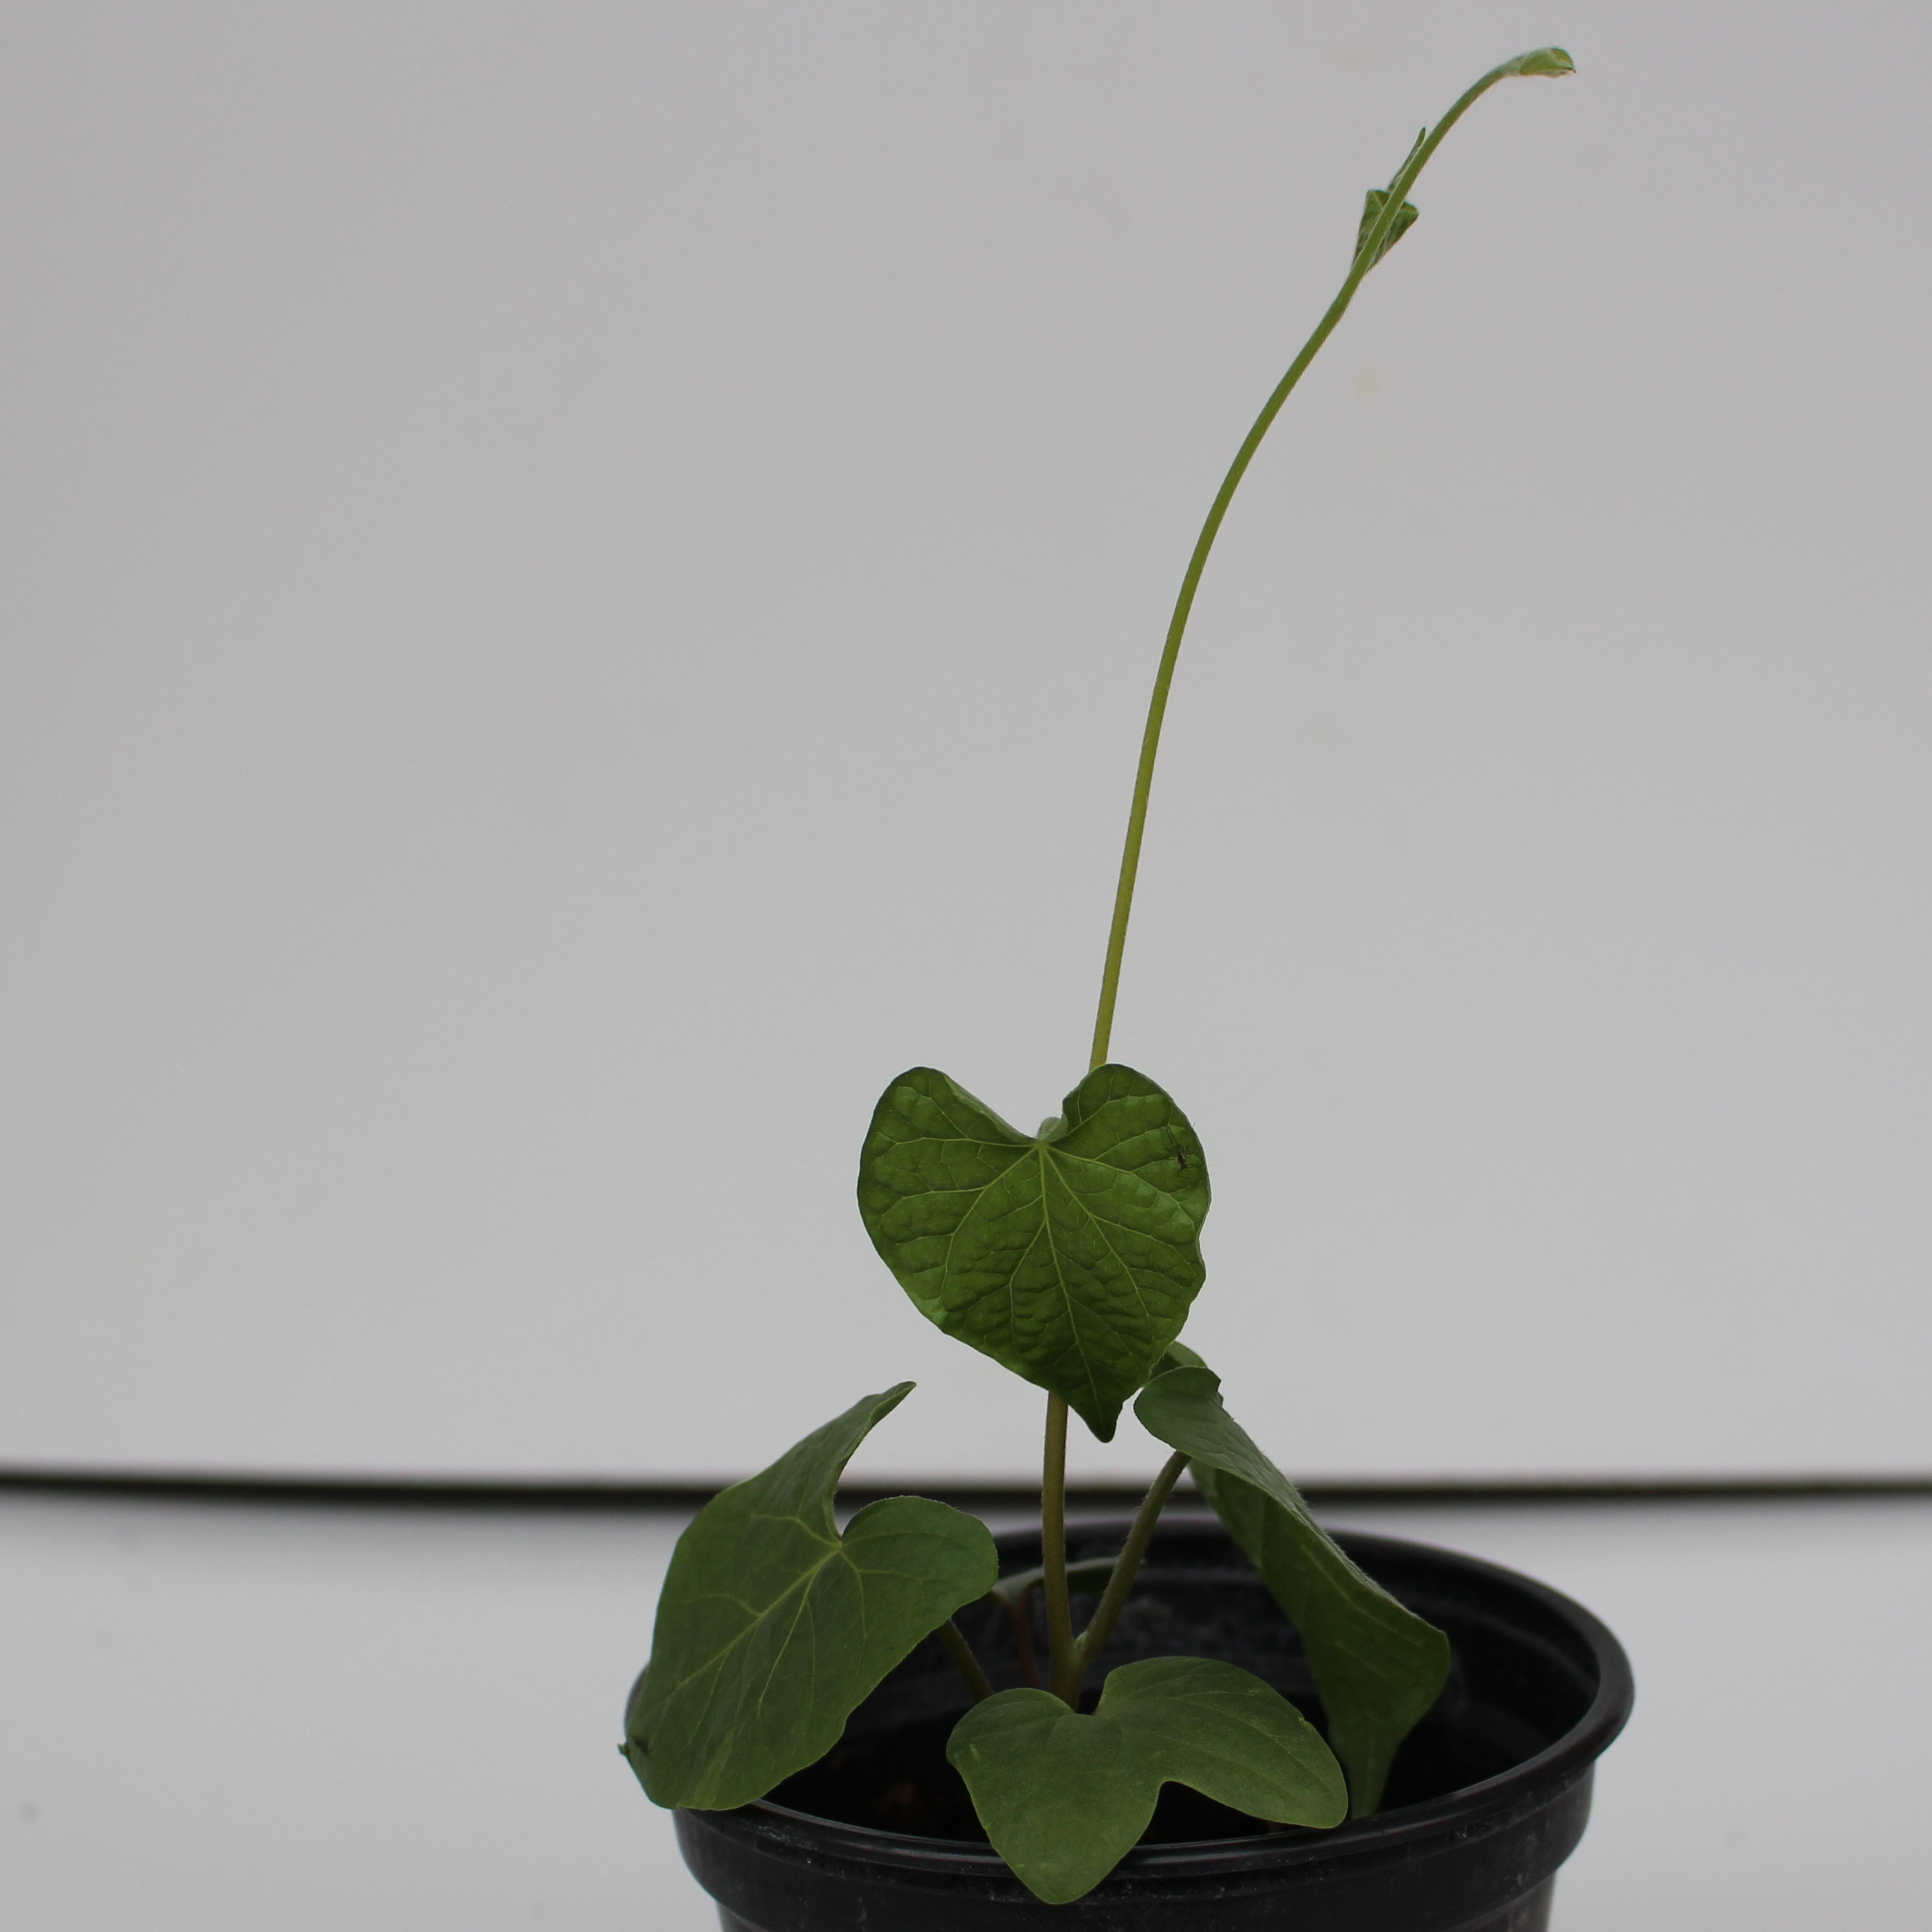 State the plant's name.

Convolvulus arvensis
